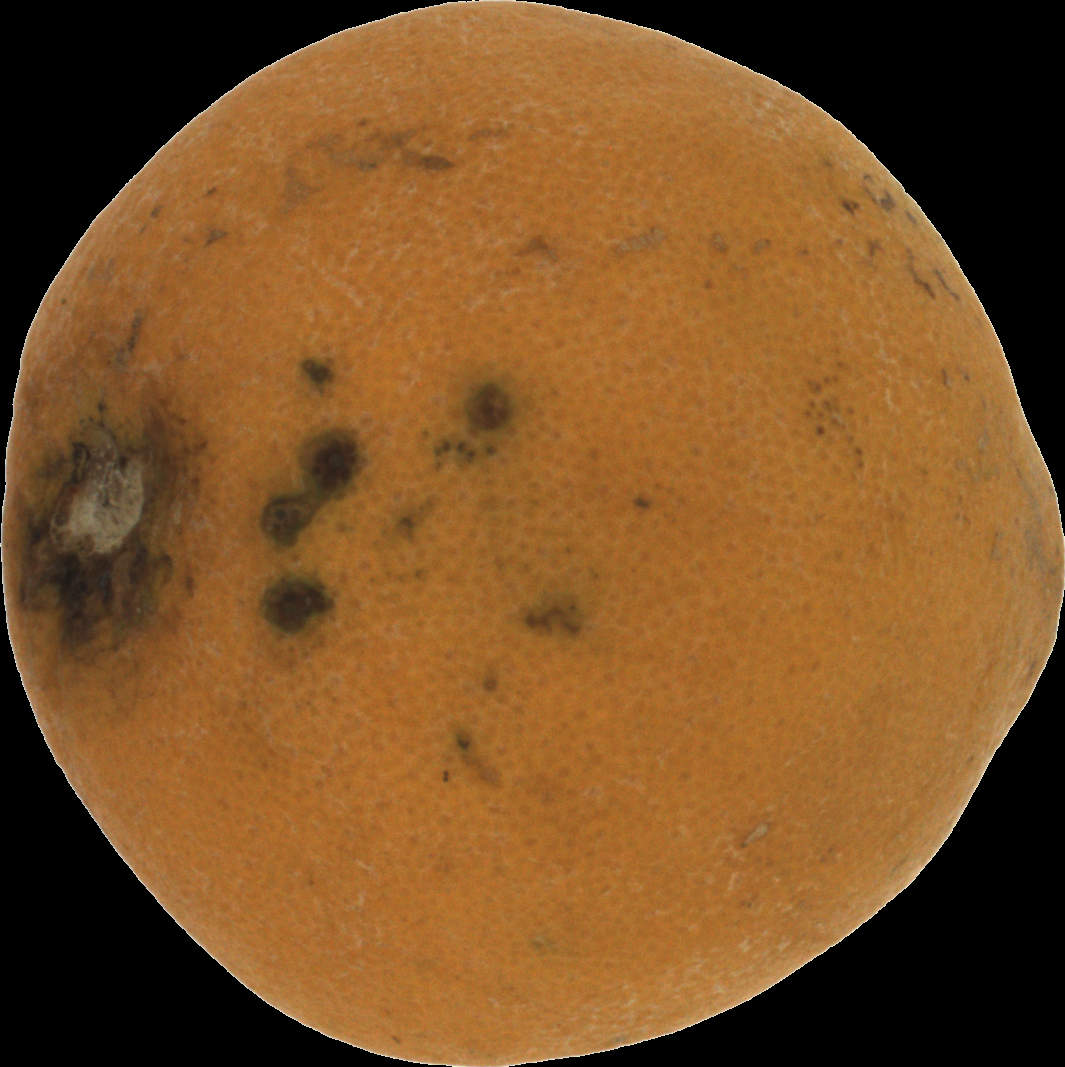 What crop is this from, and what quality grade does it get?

orange, bad
